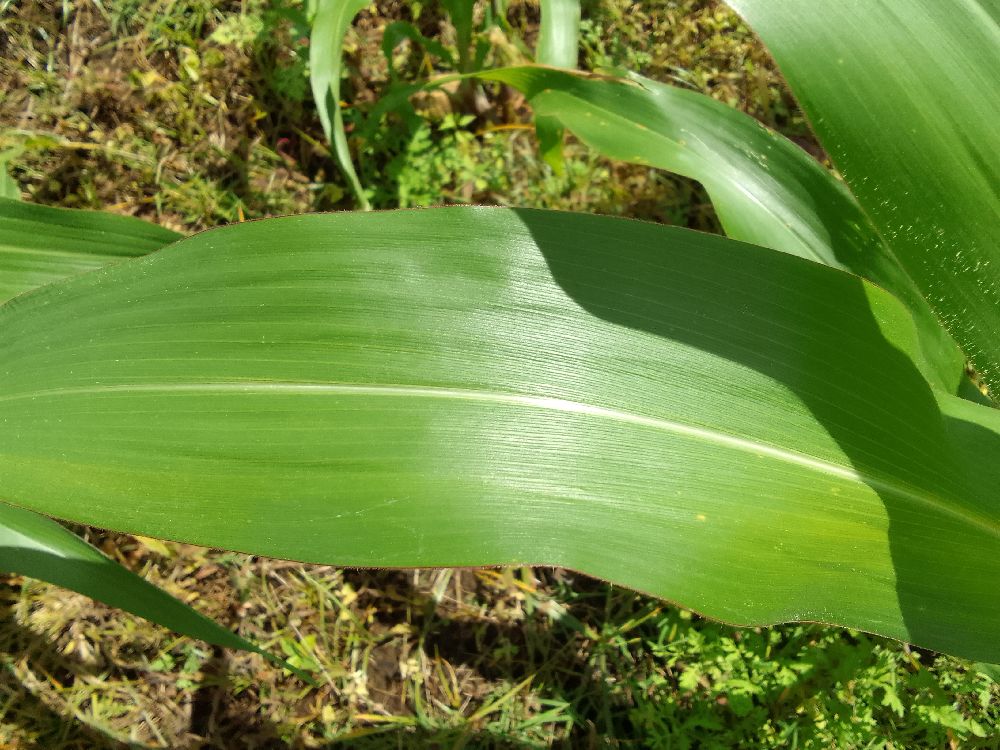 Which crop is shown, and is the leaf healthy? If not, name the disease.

maize, healthy
